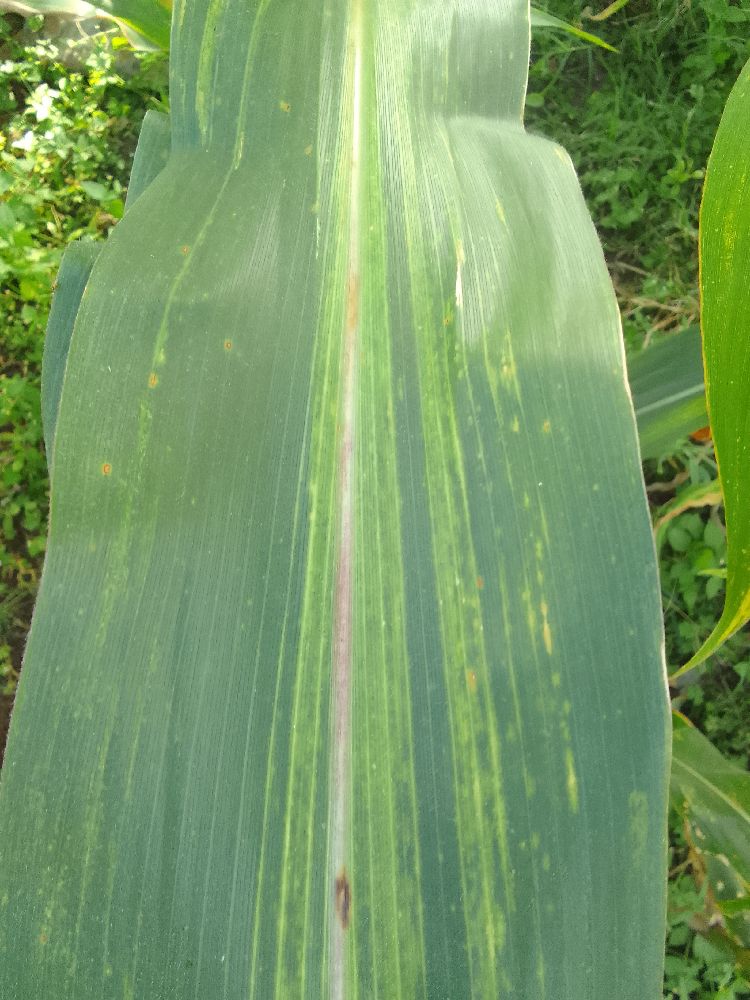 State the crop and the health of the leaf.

maize, maize lethal necrosis
